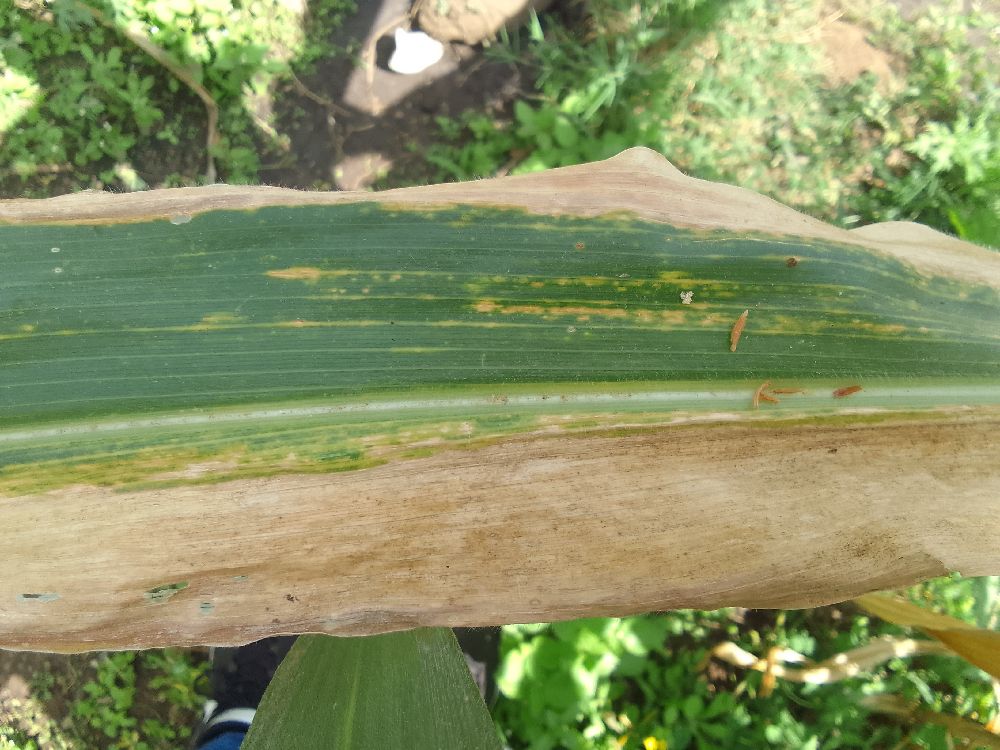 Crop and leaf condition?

maize, maize lethal necrosis
